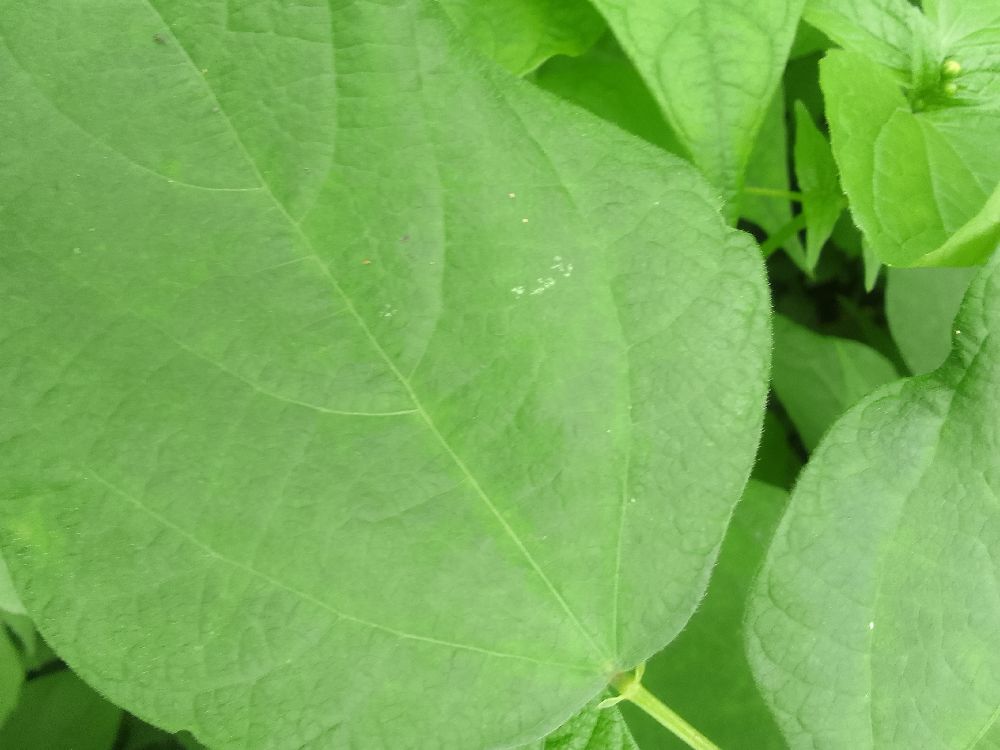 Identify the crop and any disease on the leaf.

common bean, healthy
